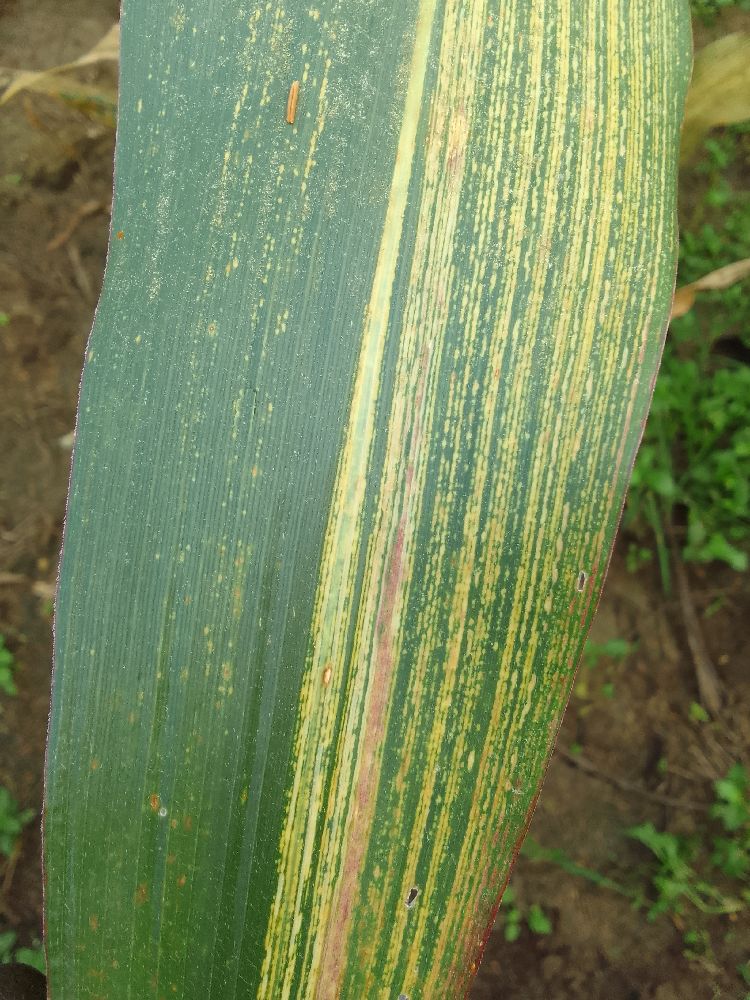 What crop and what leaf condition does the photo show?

maize, maize streak virus
